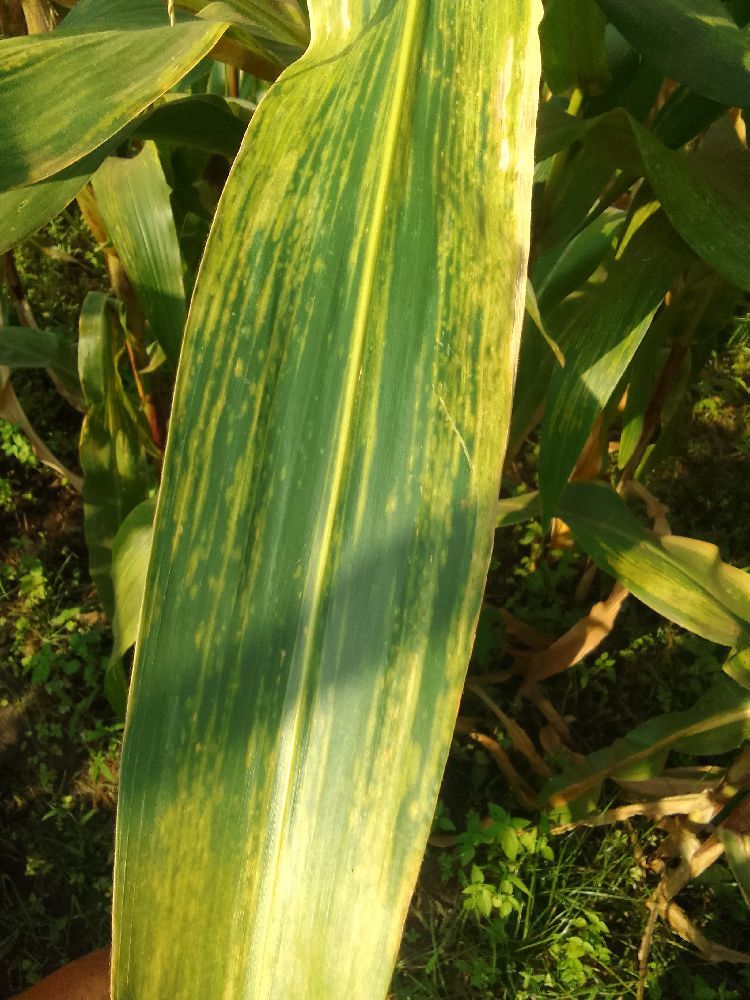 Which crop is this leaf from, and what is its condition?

maize, maize lethal necrosis
